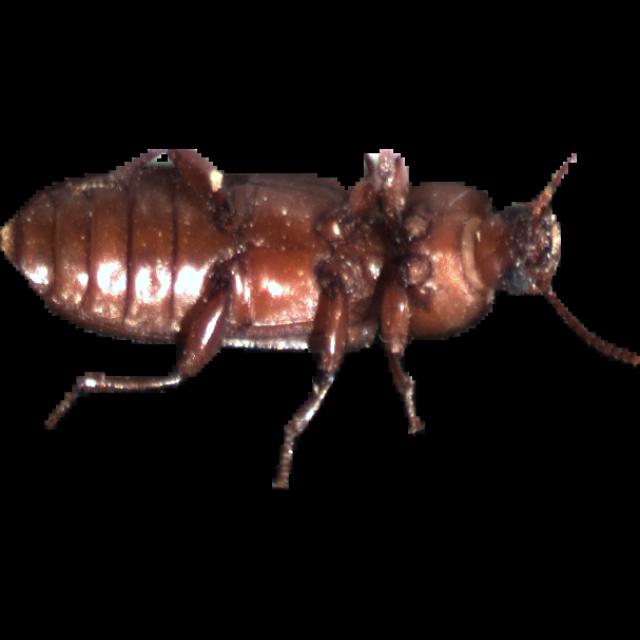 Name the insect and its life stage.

mealworm beetle
